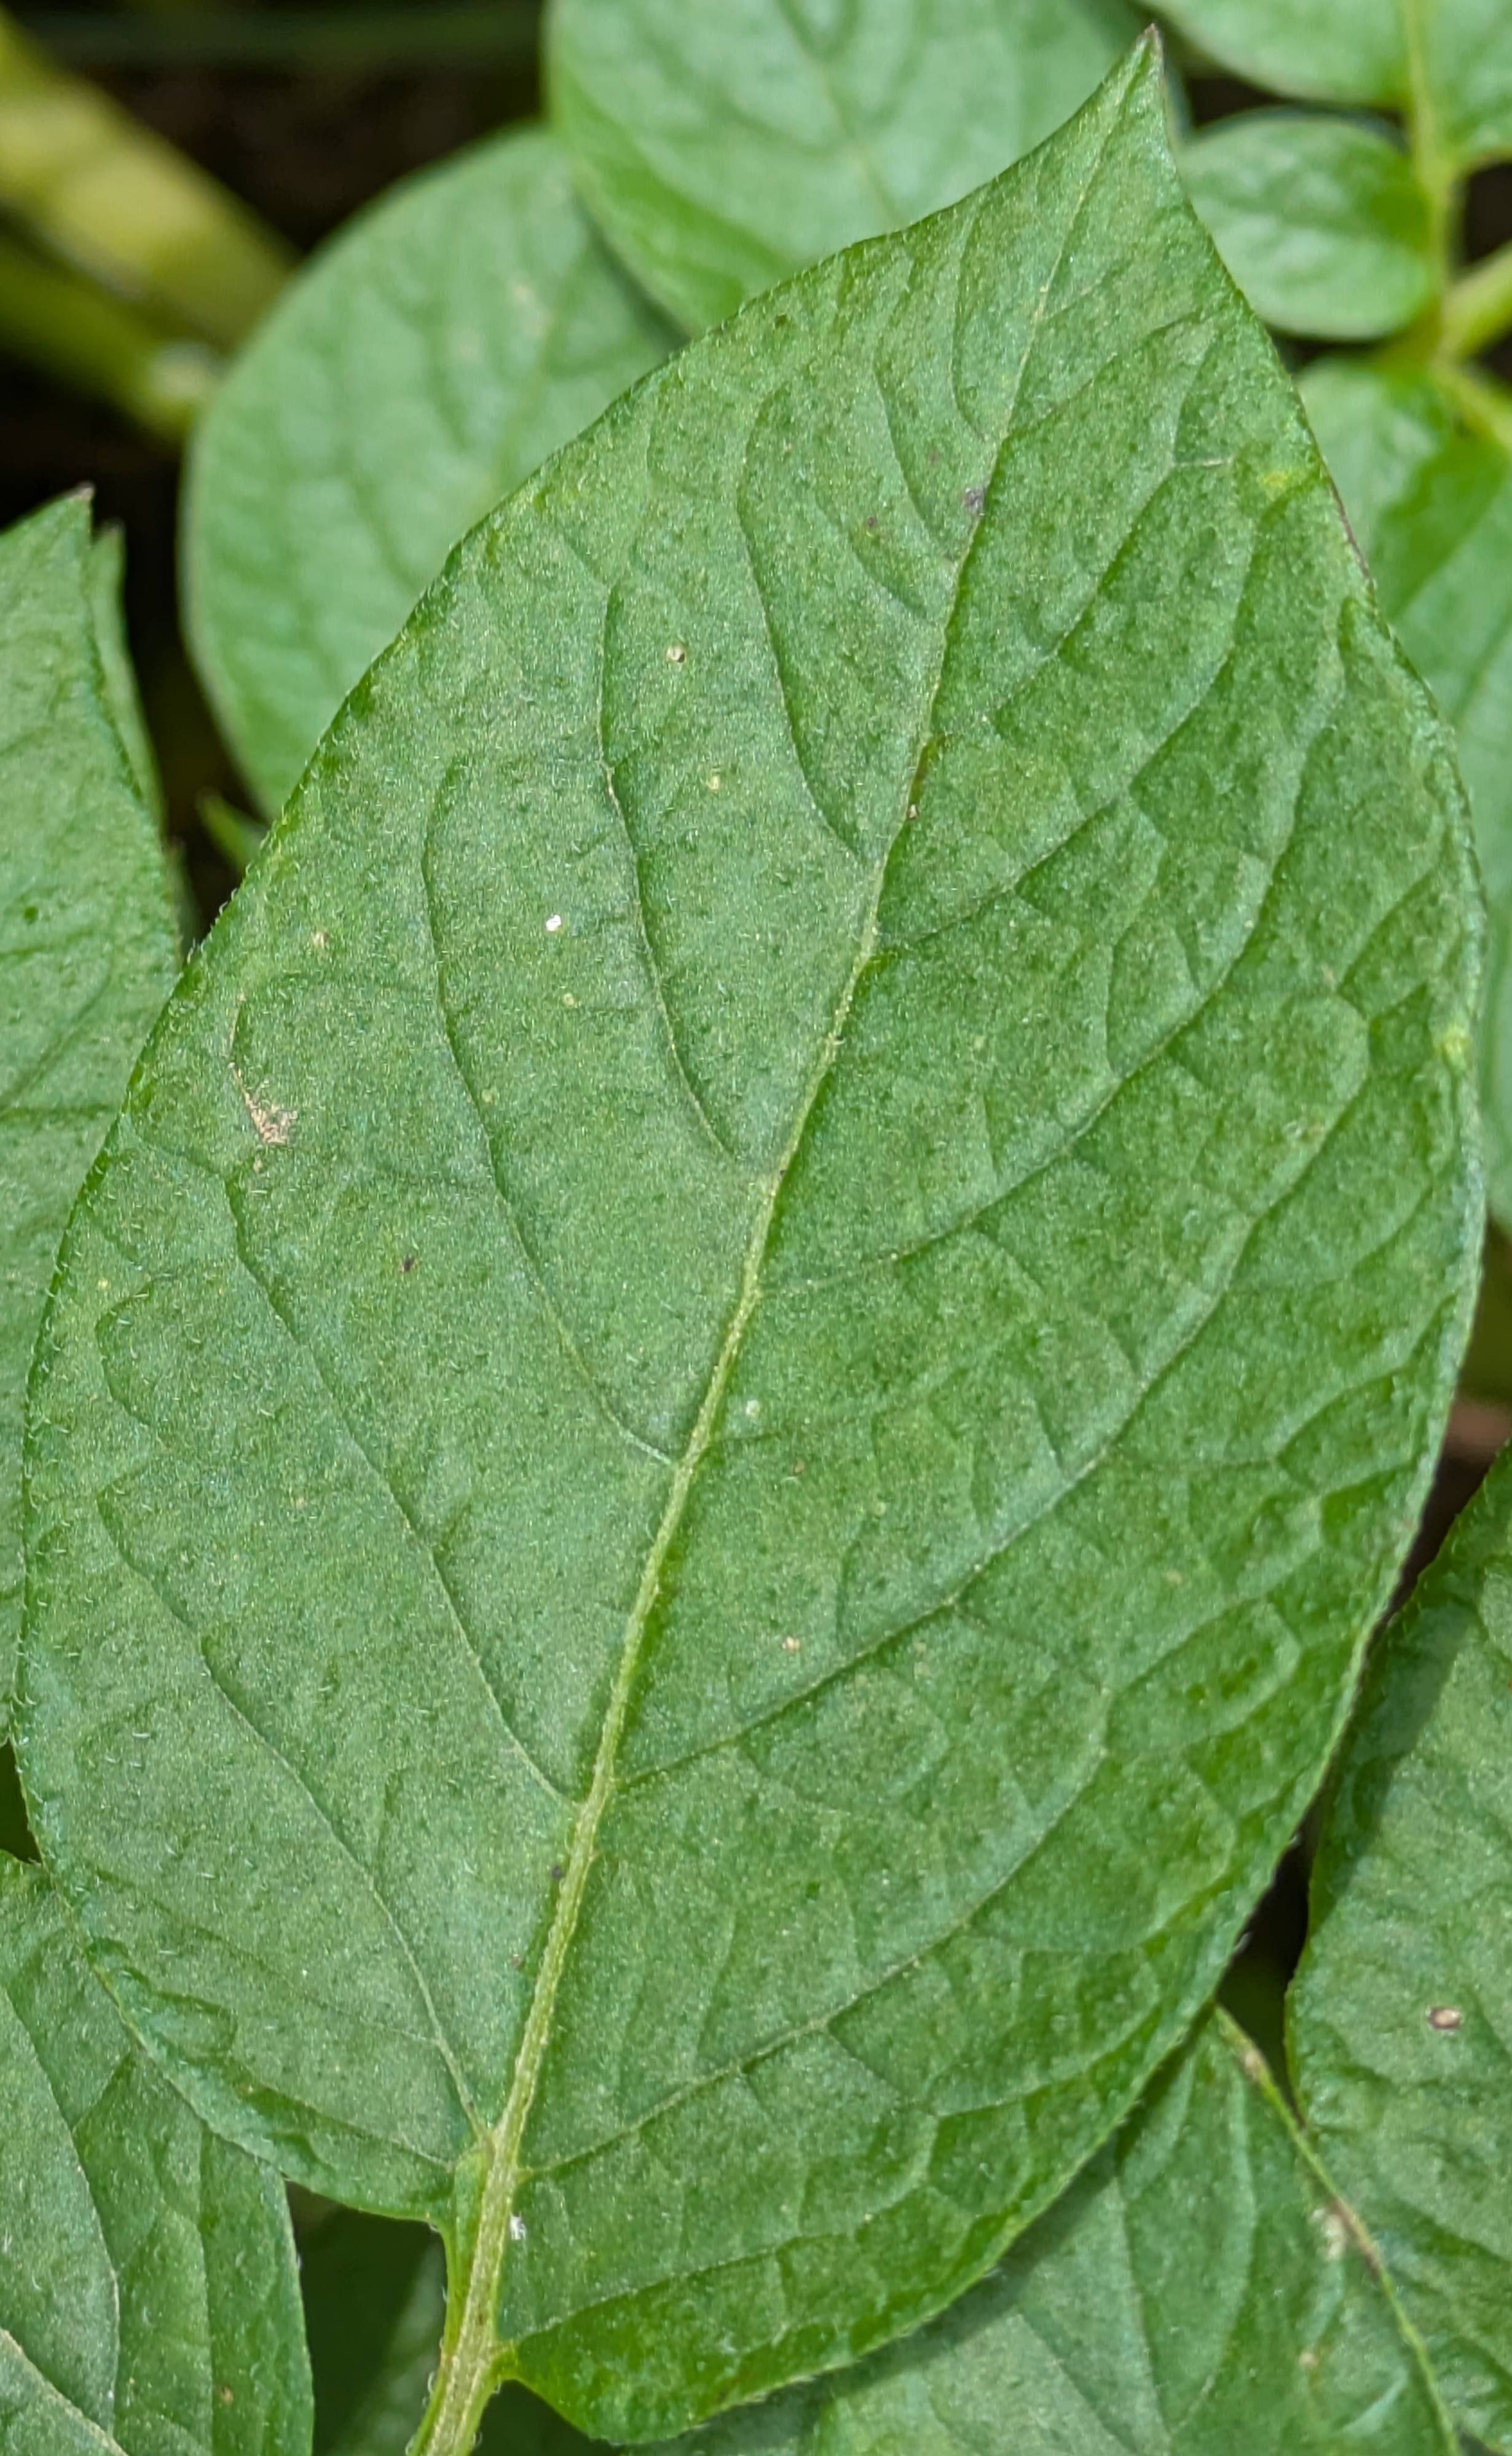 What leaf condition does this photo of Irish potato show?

healthy
